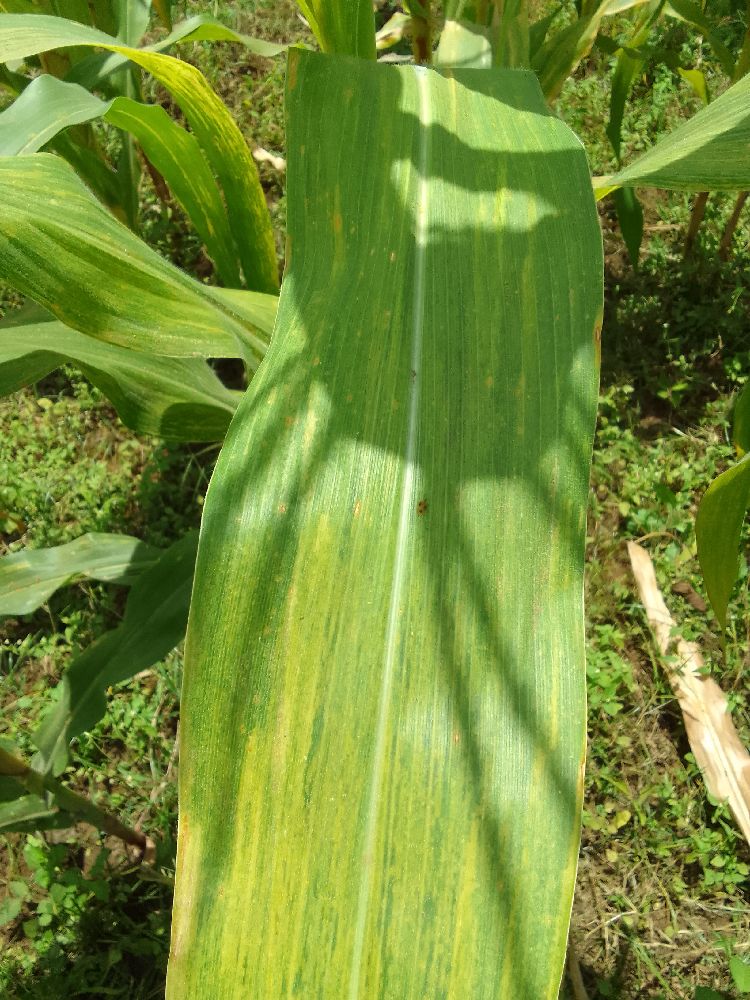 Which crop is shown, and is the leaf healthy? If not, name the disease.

maize, maize lethal necrosis
